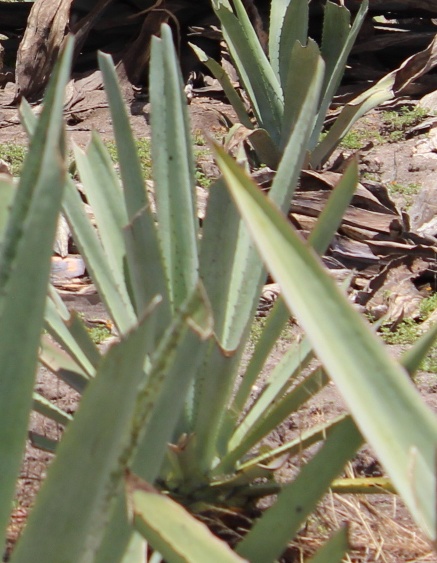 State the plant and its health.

agave, small
